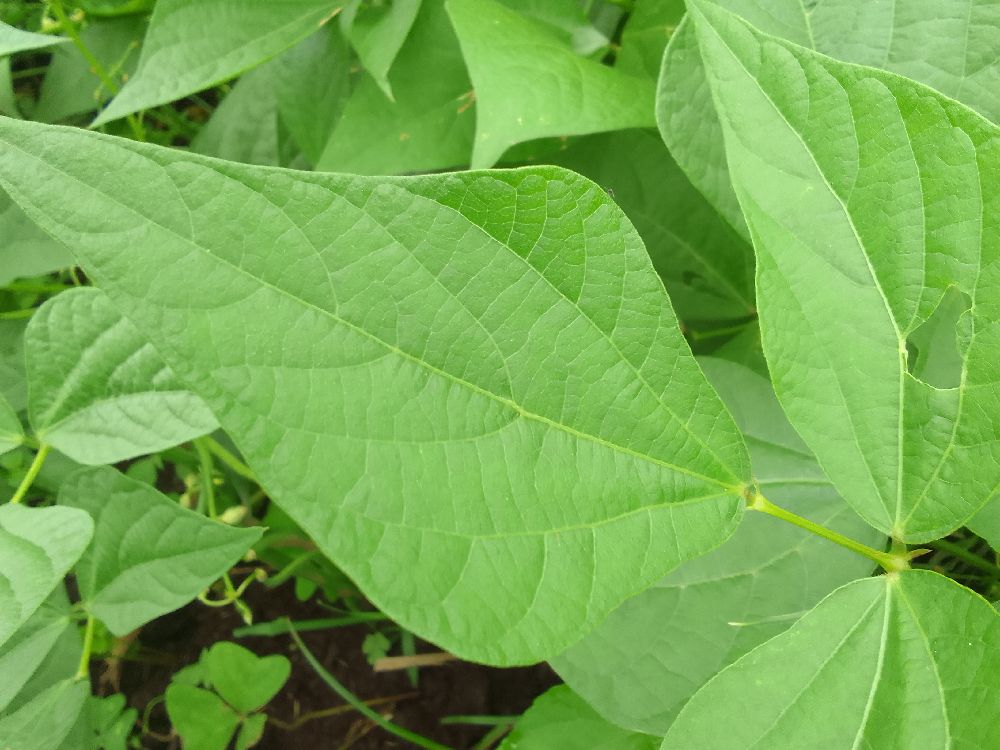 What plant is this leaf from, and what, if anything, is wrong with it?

common bean, healthy
